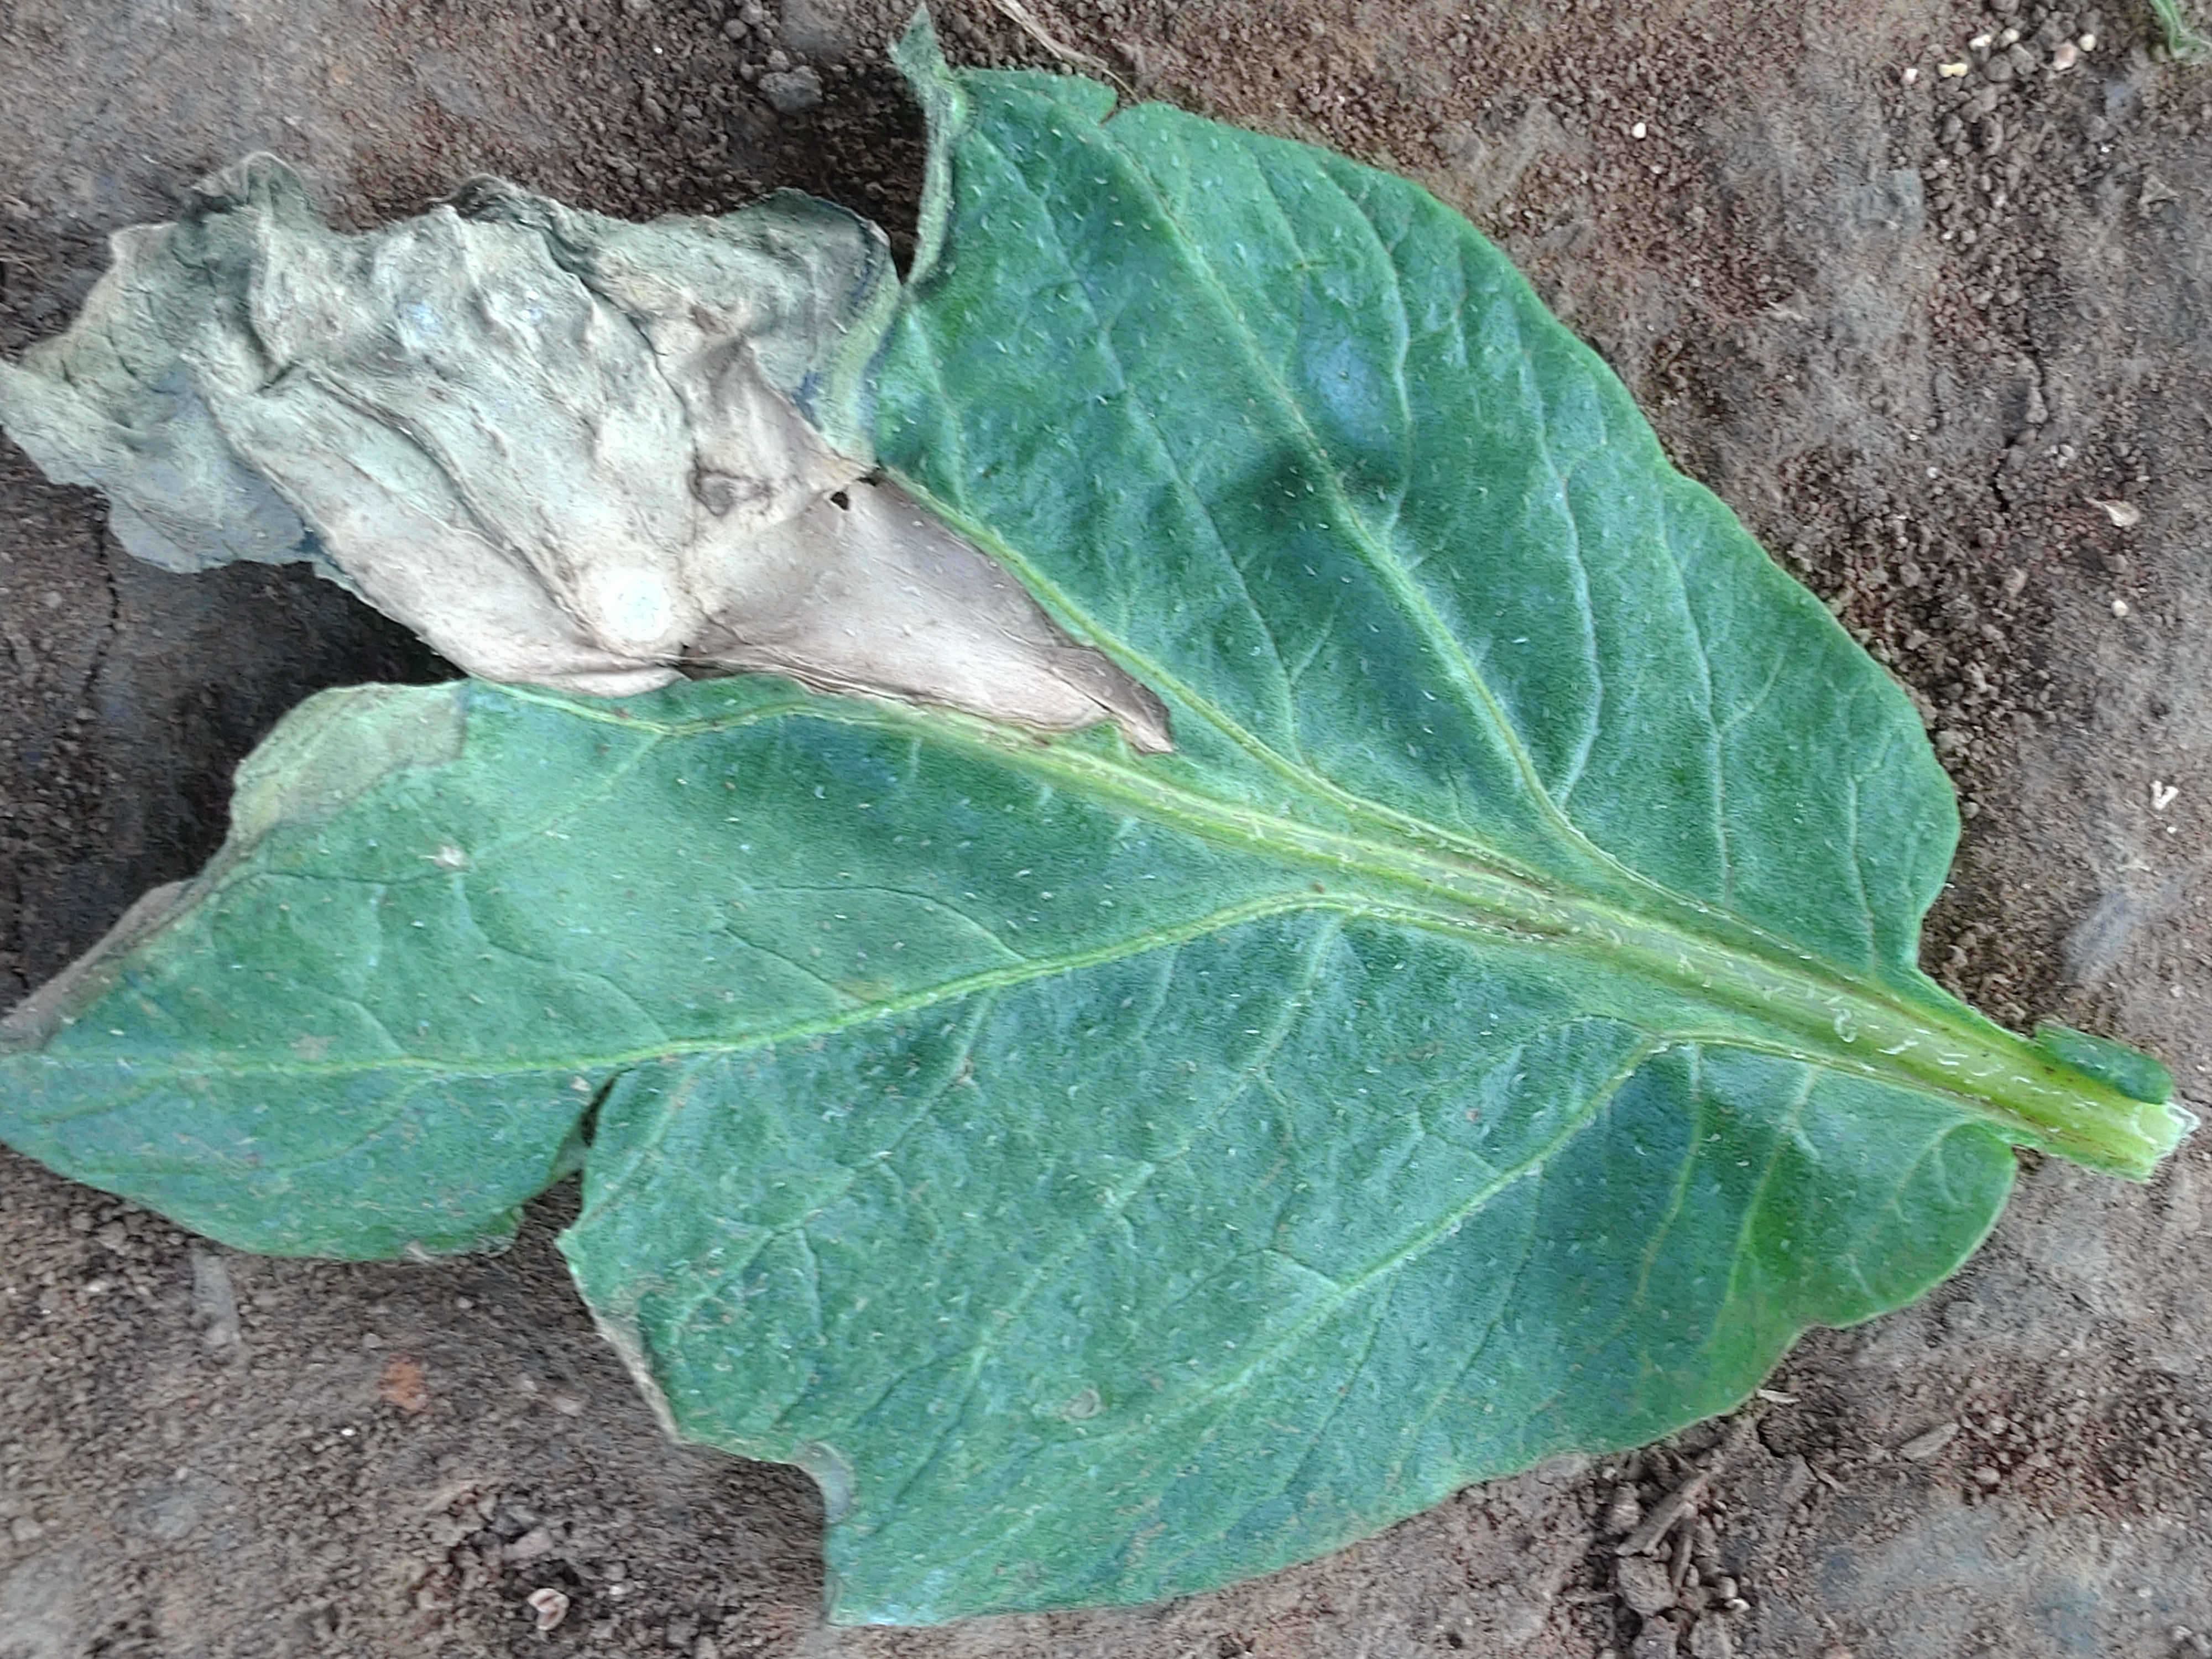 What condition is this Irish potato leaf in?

early blight
